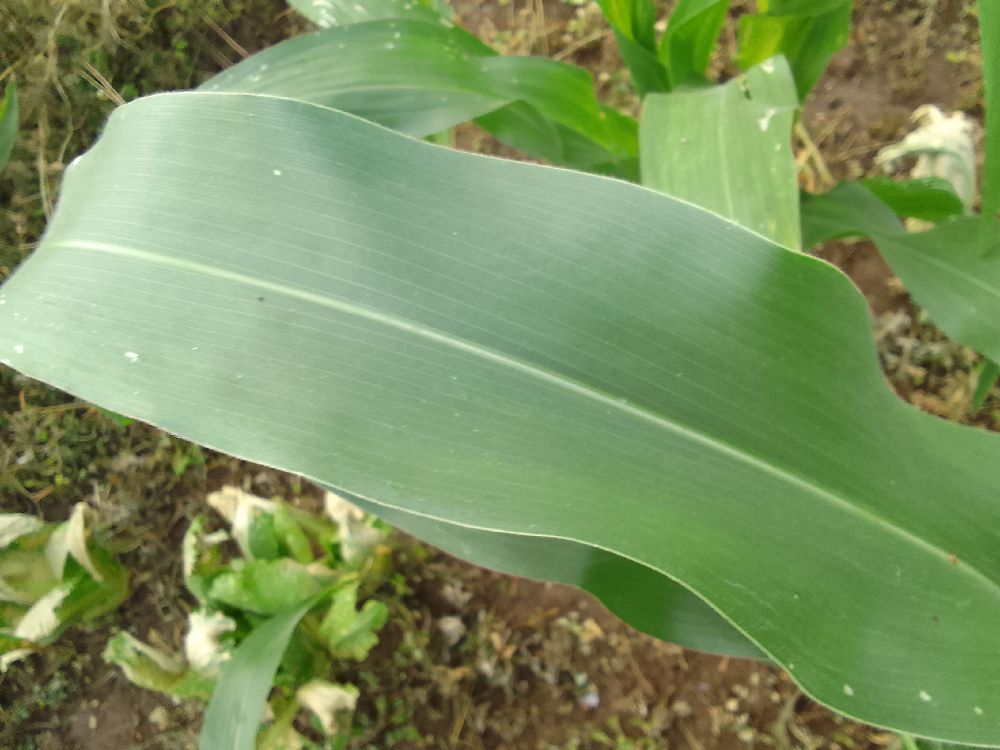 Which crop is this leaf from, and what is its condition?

maize, healthy
